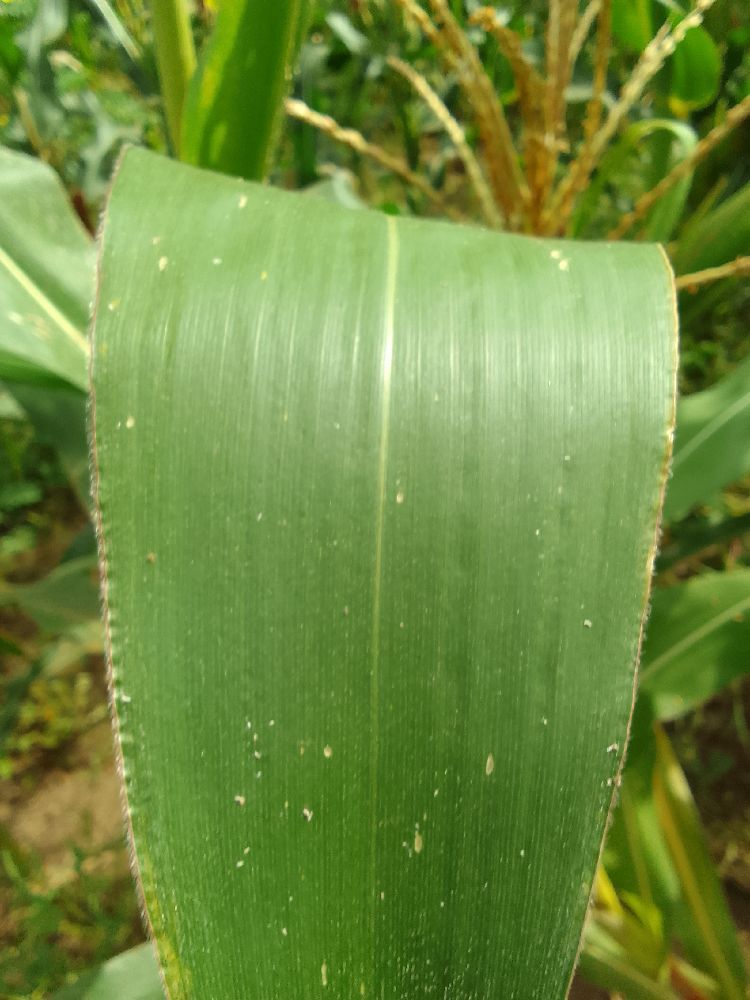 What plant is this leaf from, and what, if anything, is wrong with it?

maize, healthy
